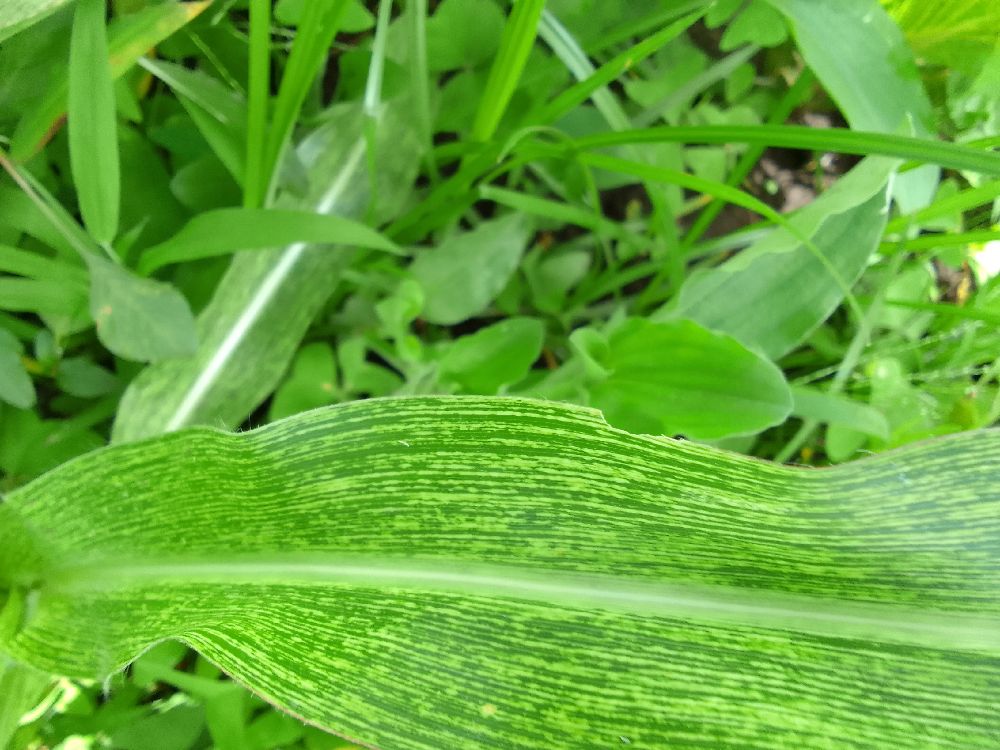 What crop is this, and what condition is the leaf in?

maize, maize streak virus
